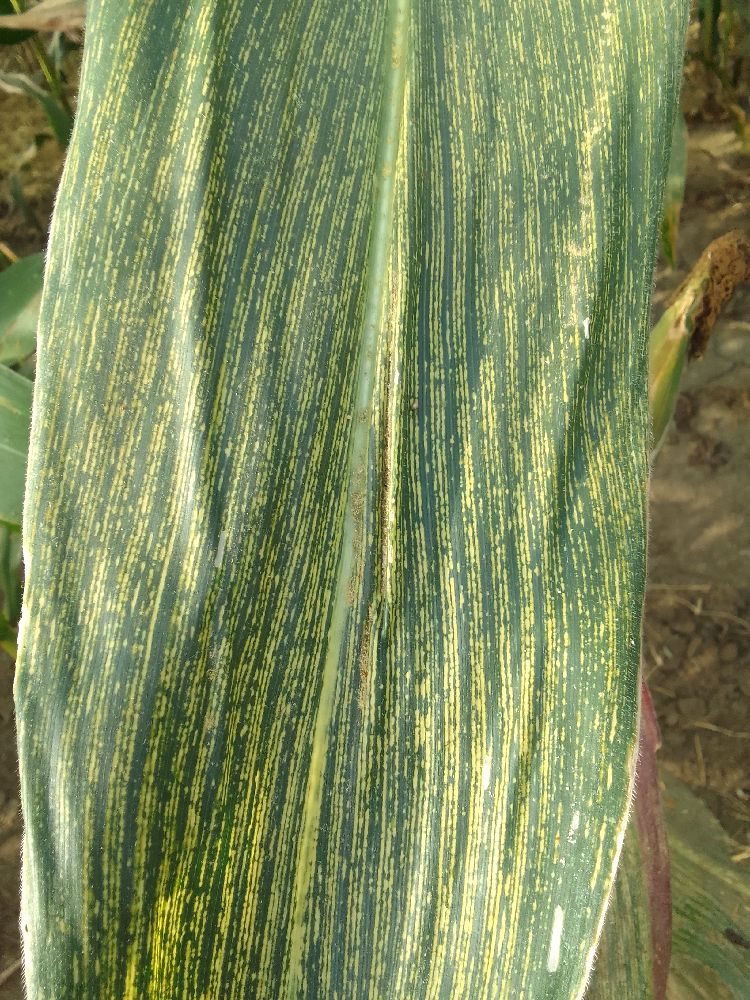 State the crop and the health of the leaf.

maize, maize streak virus
